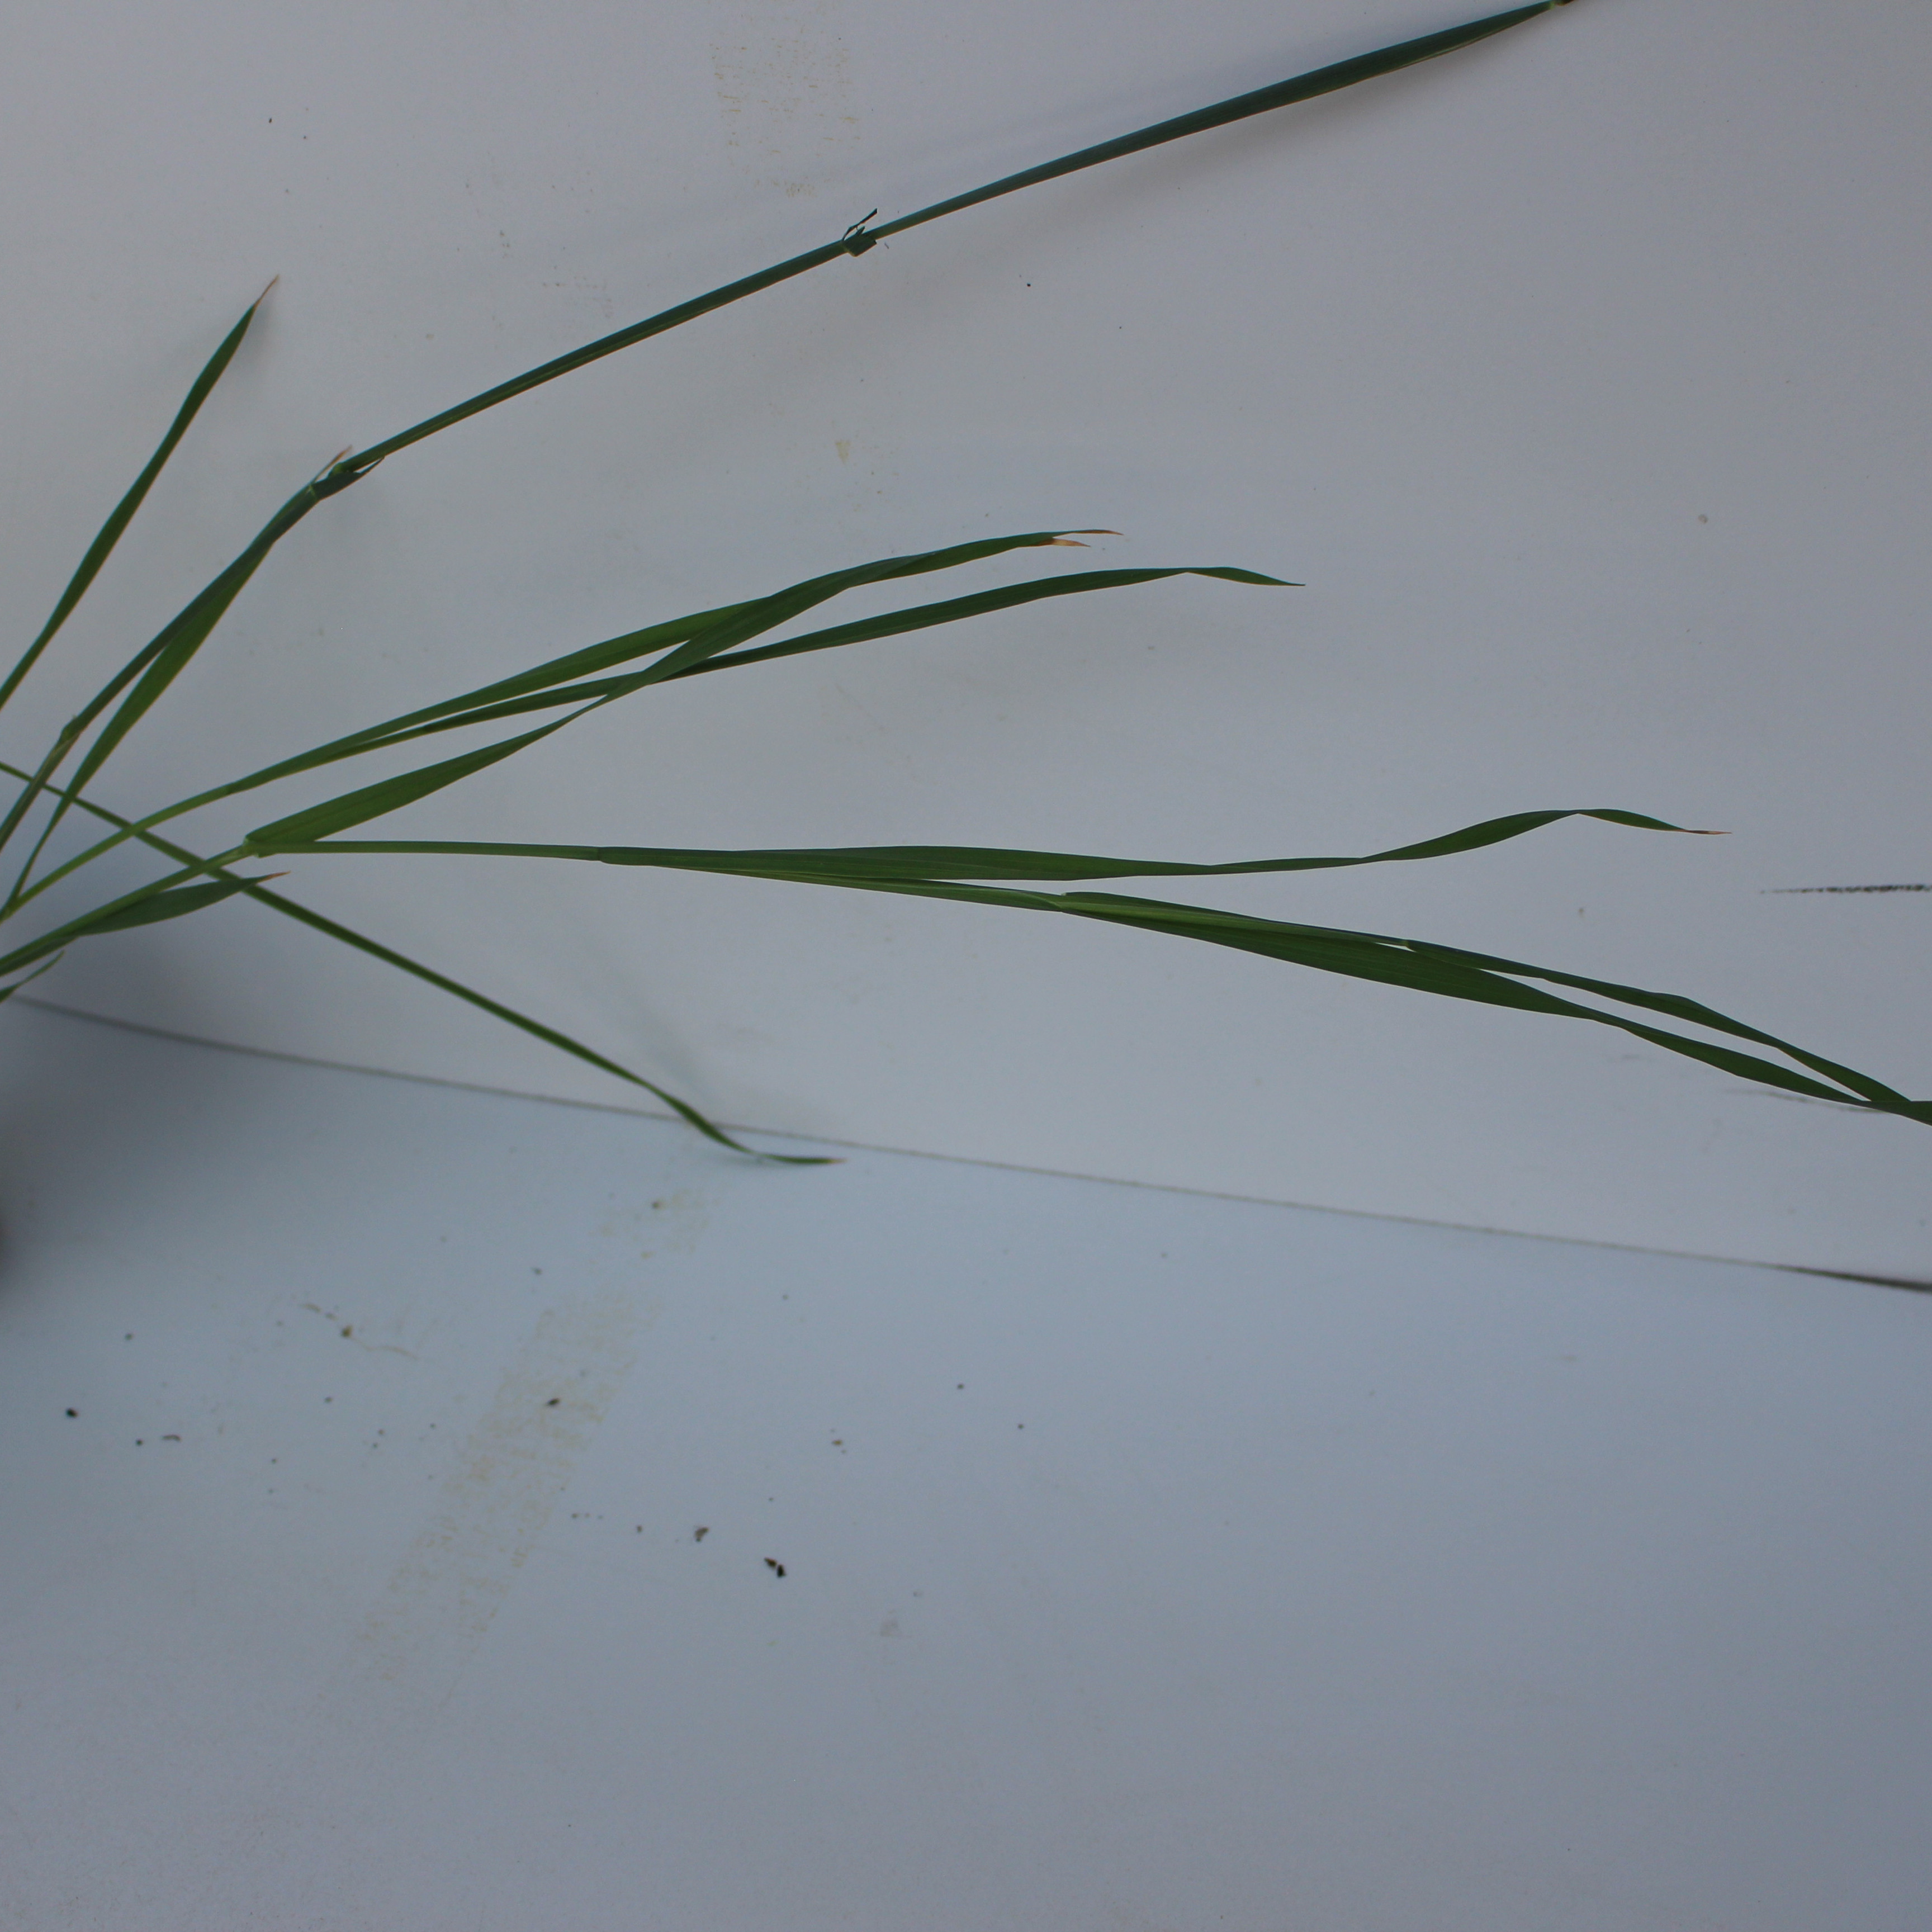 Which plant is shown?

Avena sterilis
